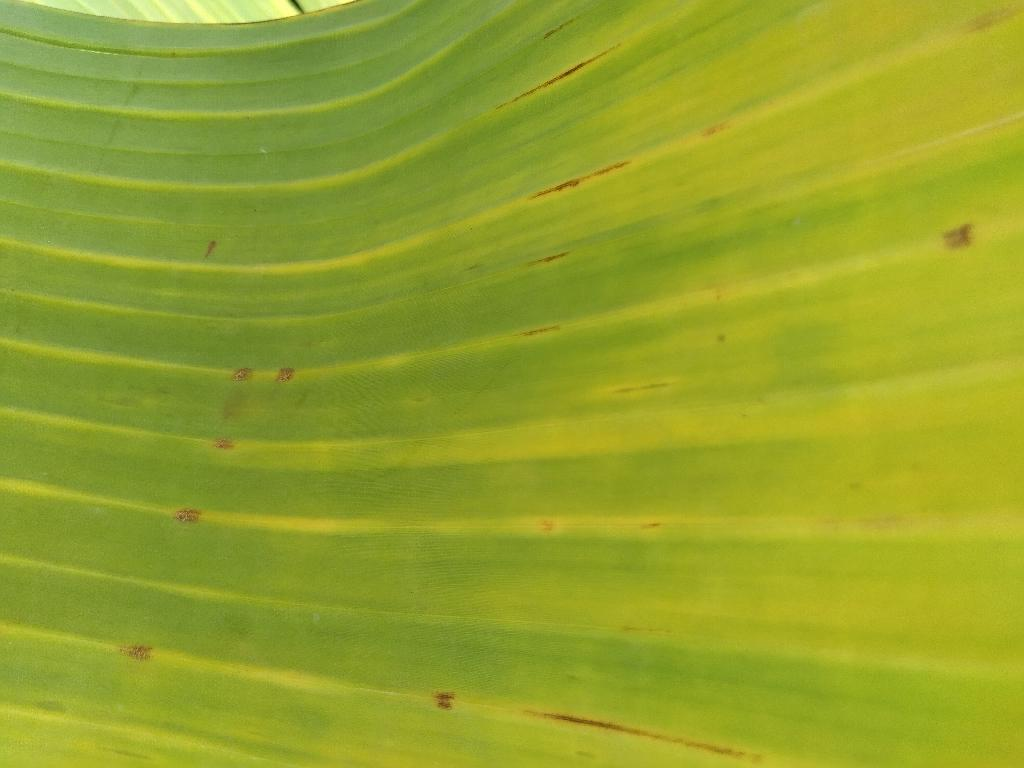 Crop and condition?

banana, fusarium wilt race 1
